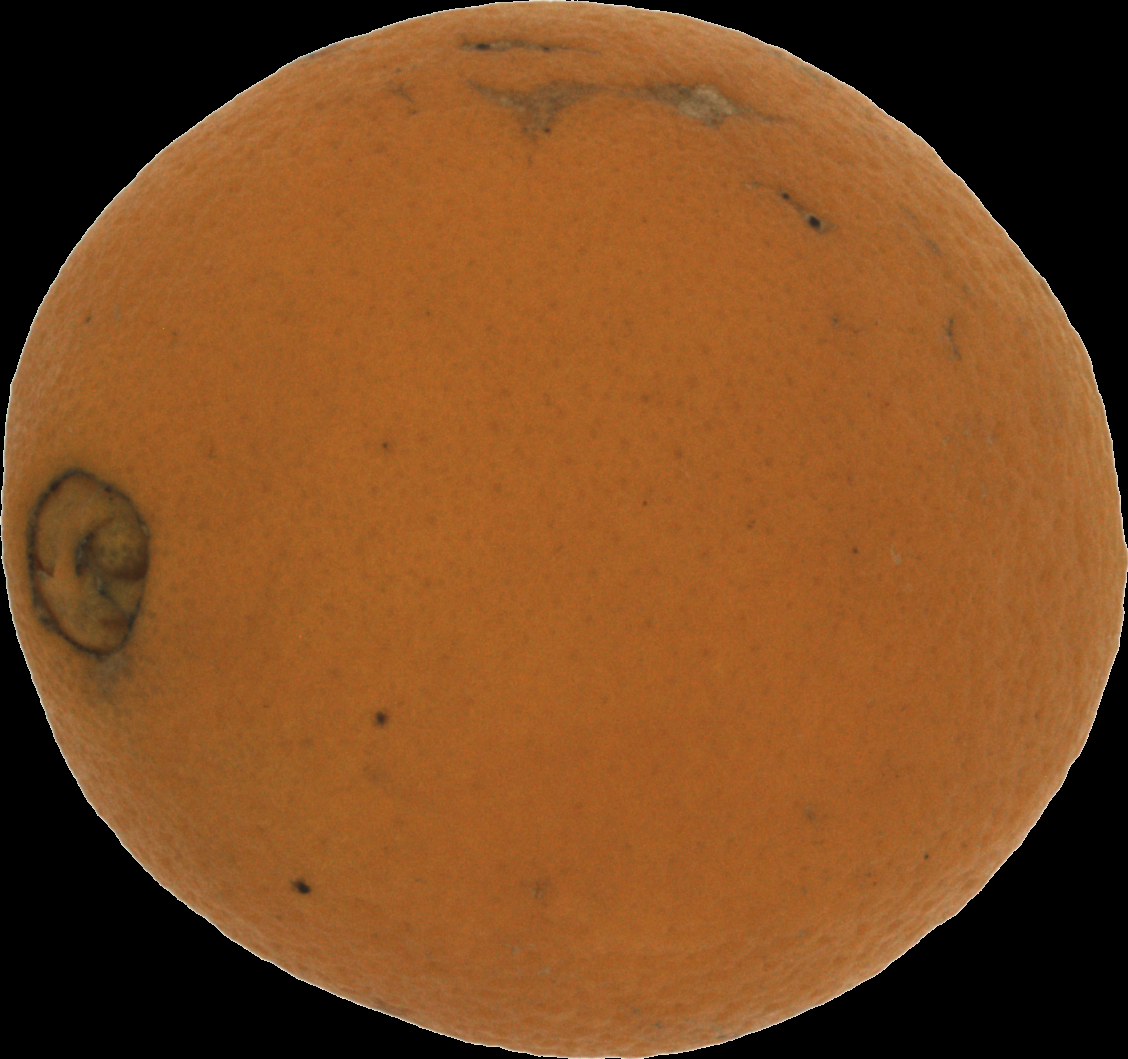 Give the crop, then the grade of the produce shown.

orange, bad
